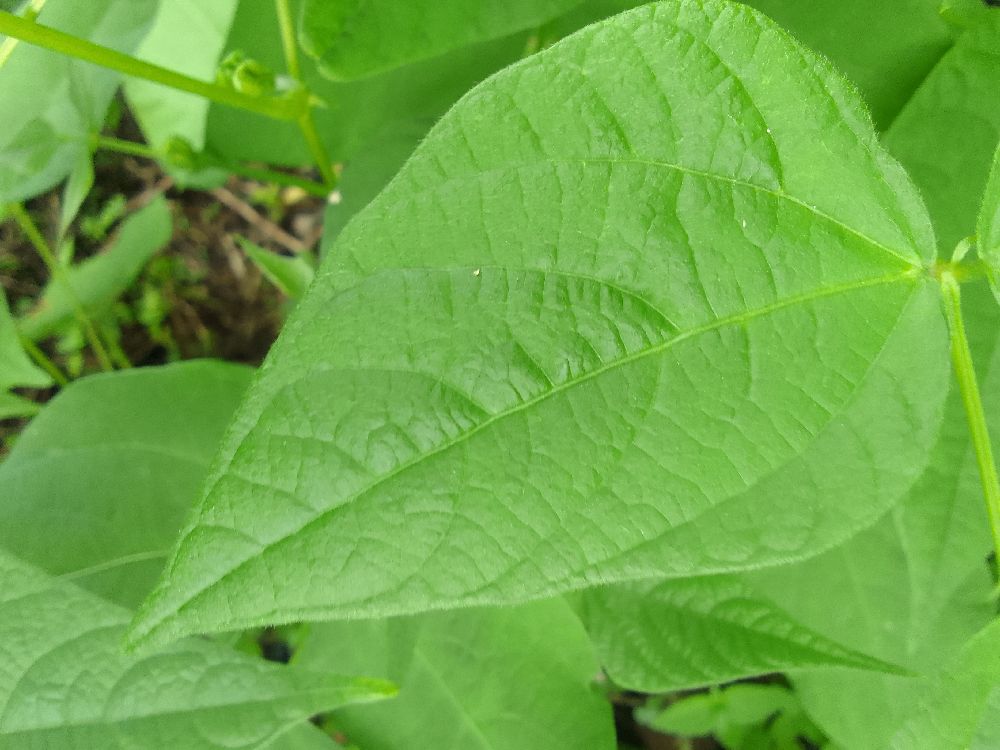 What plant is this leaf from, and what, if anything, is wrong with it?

common bean, healthy
